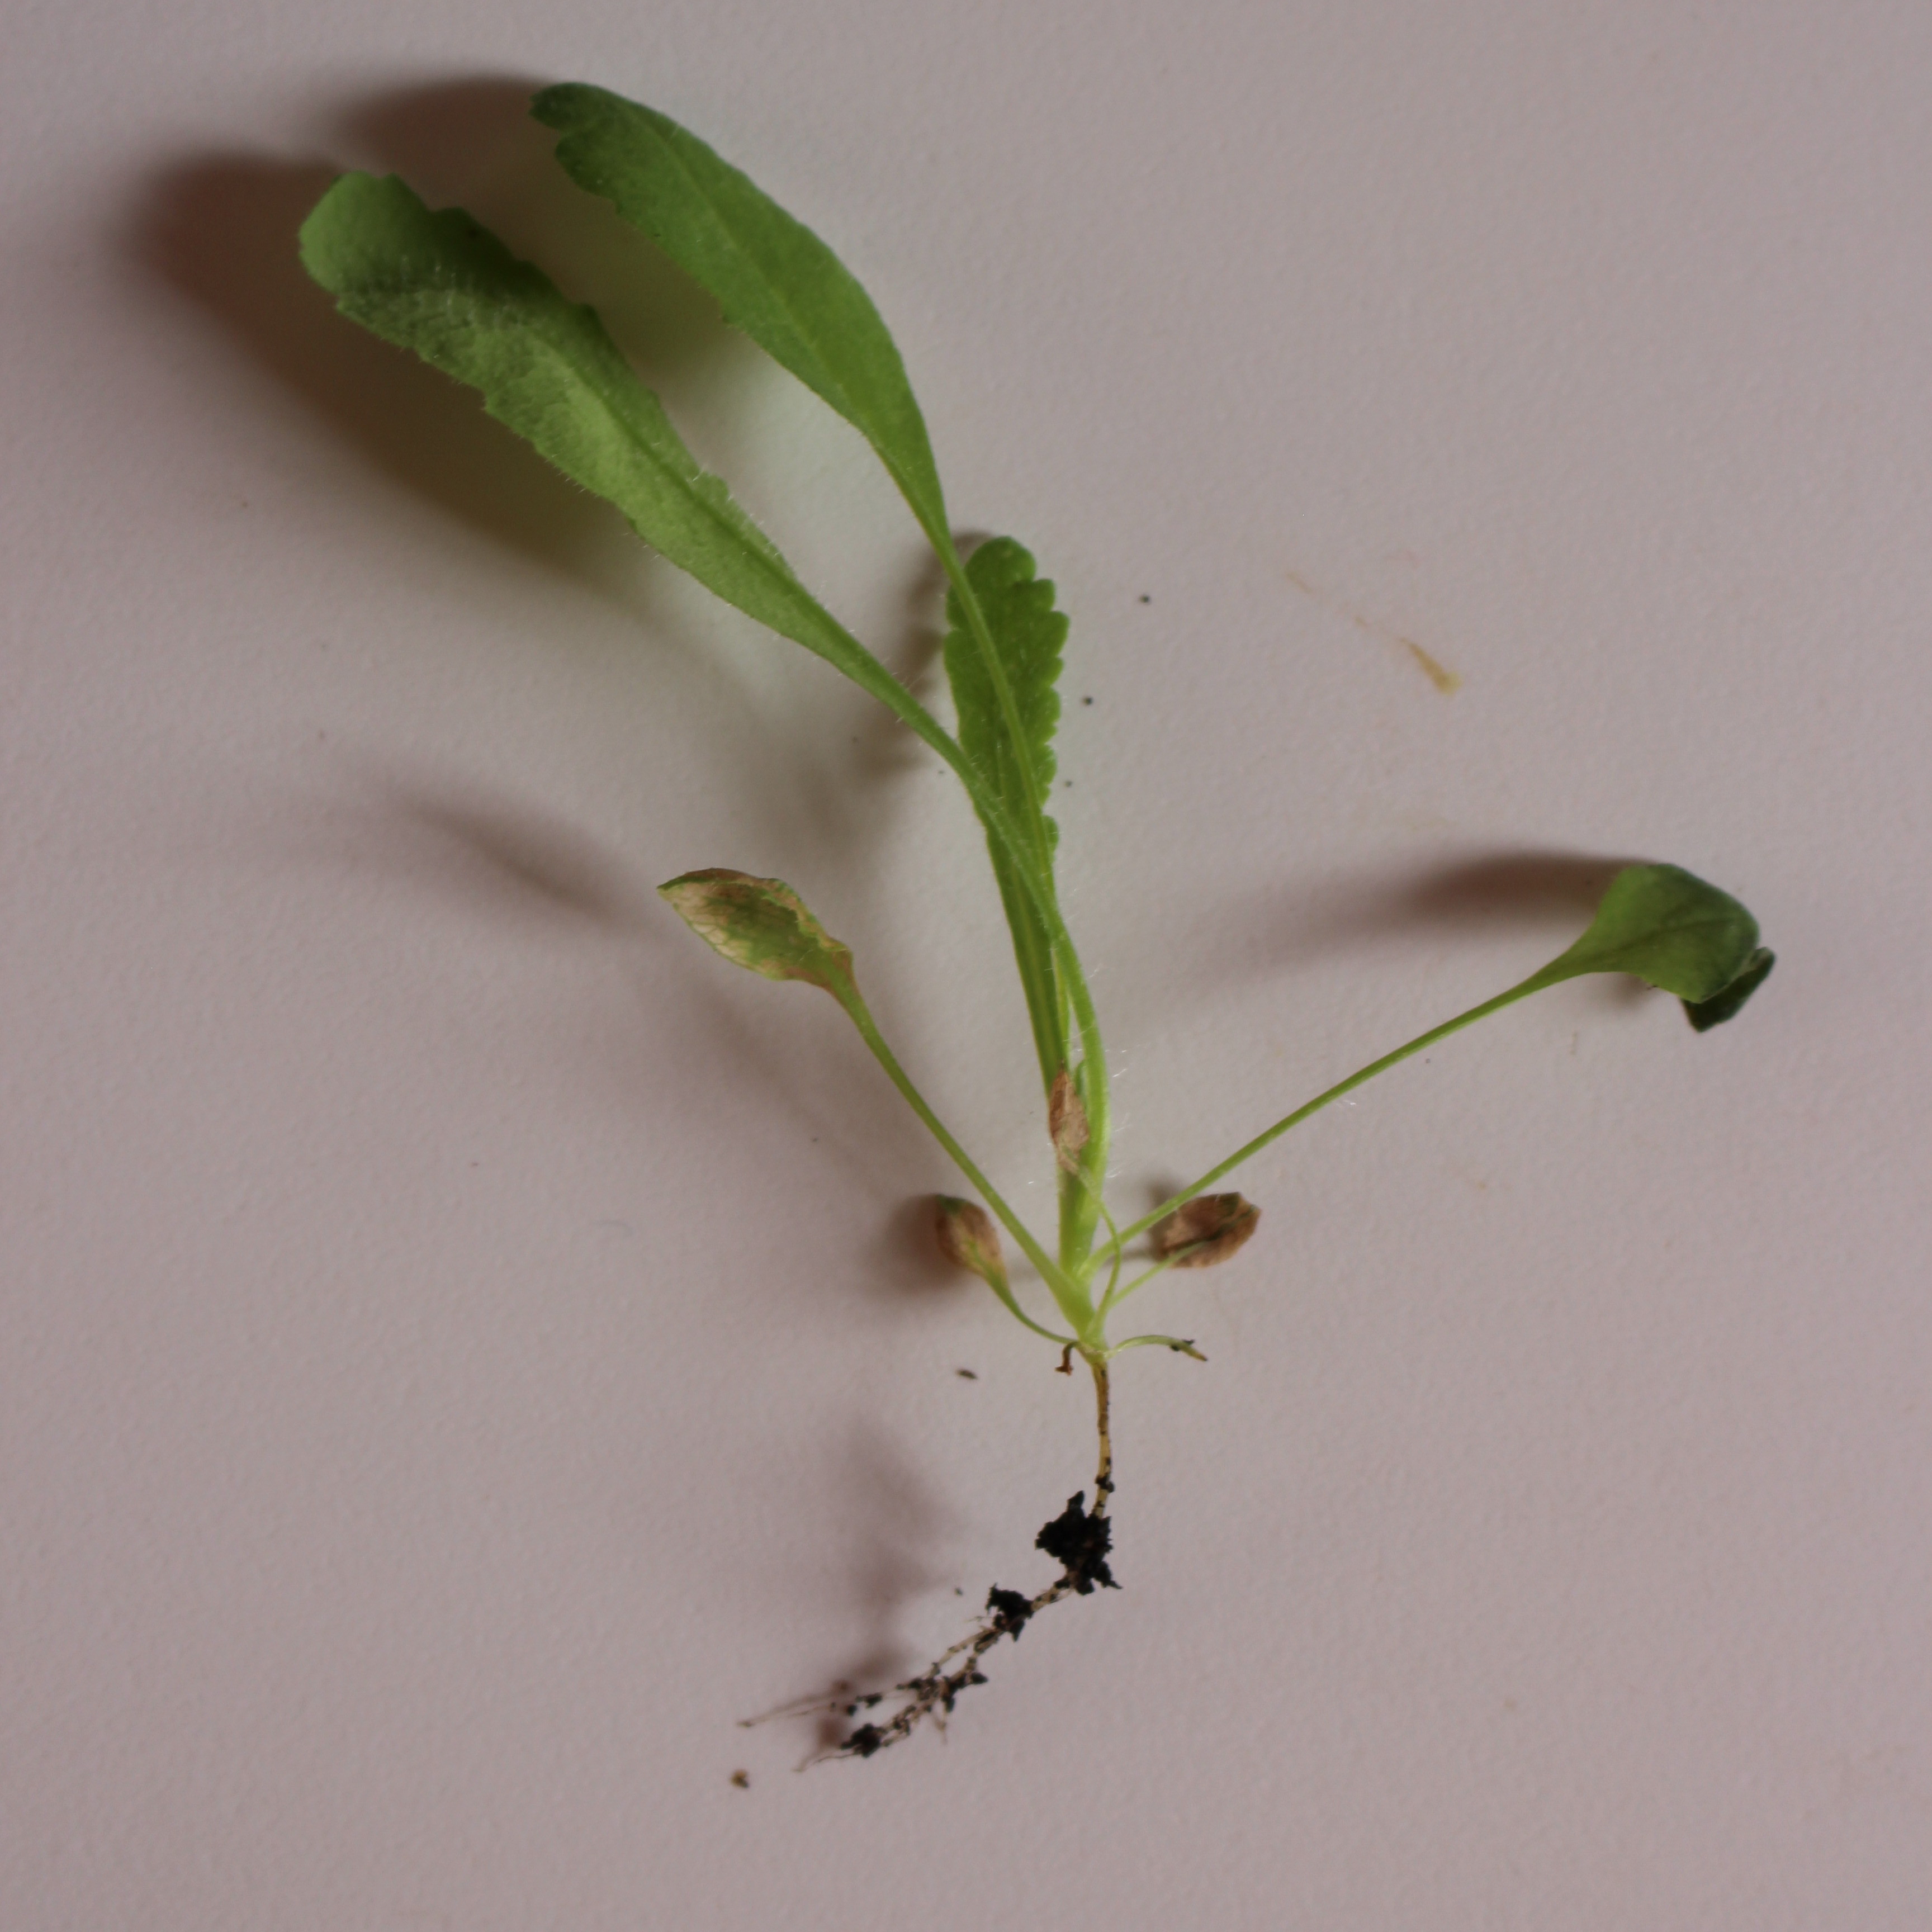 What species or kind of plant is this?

Papaver rhoeas
